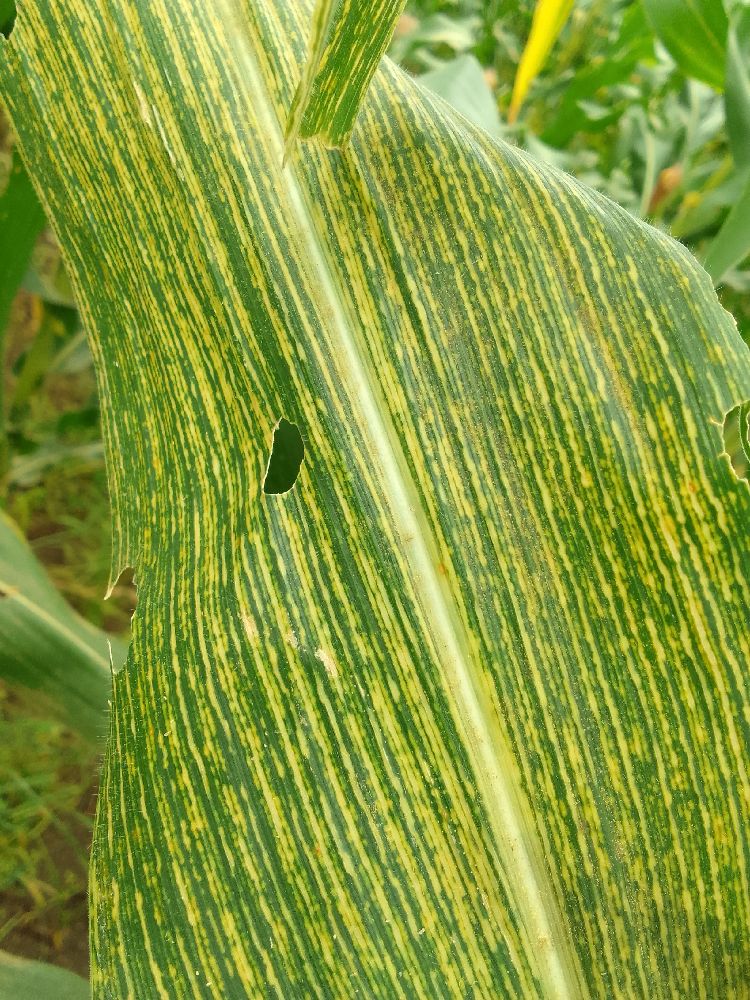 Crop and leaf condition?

maize, maize streak virus
